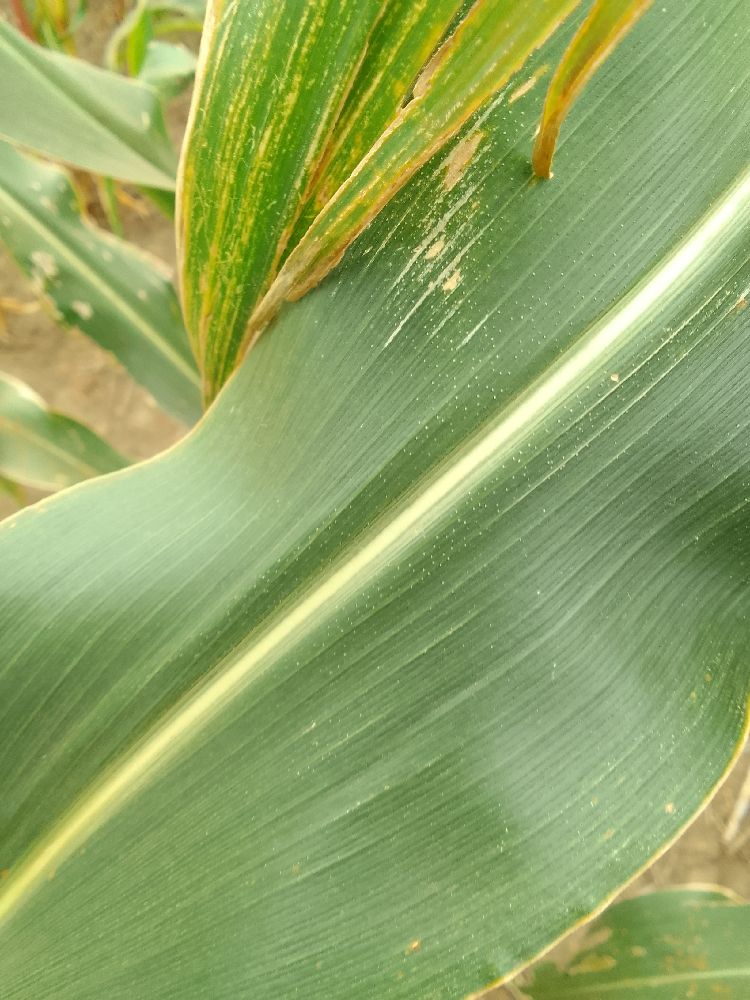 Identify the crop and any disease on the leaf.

maize, healthy
